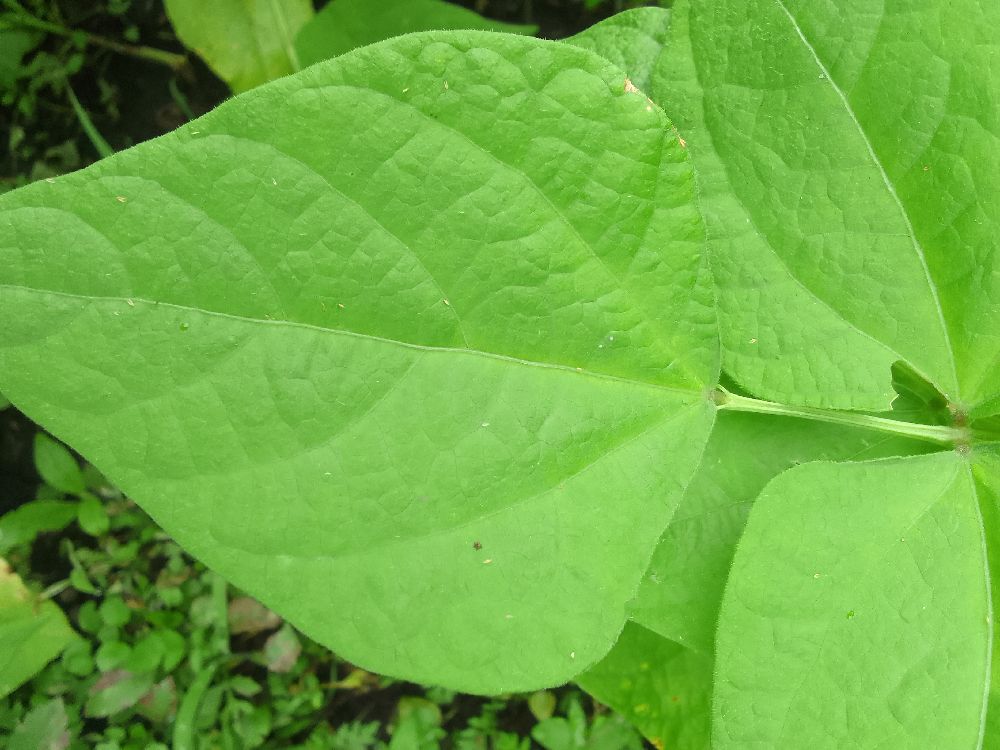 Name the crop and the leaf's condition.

common bean, healthy
